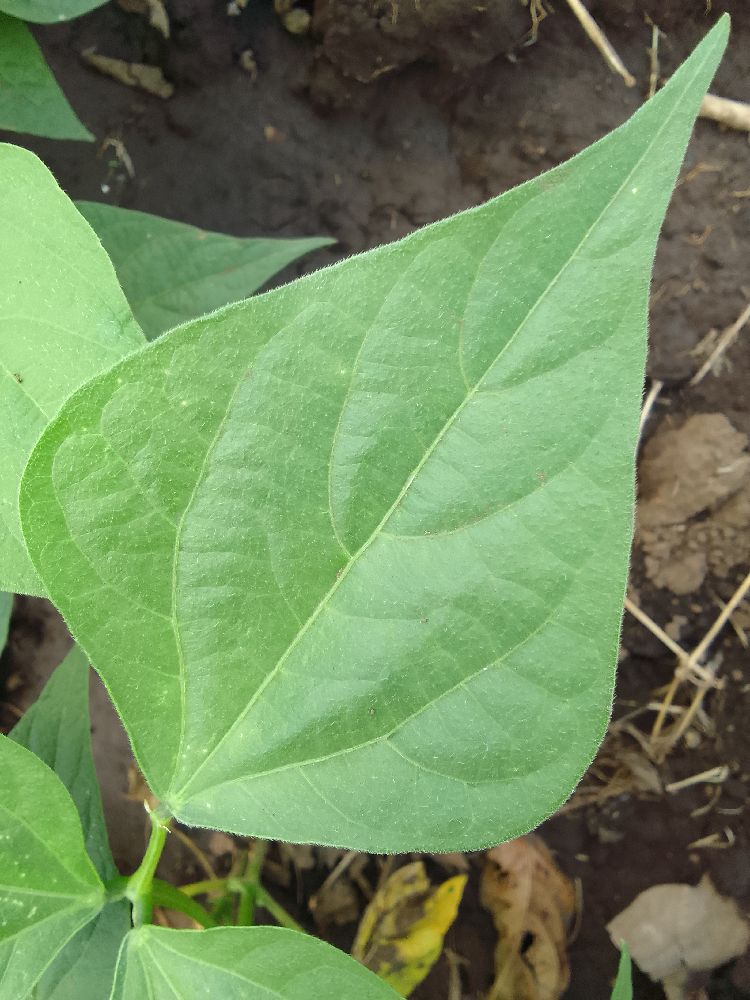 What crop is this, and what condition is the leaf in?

common bean, healthy
